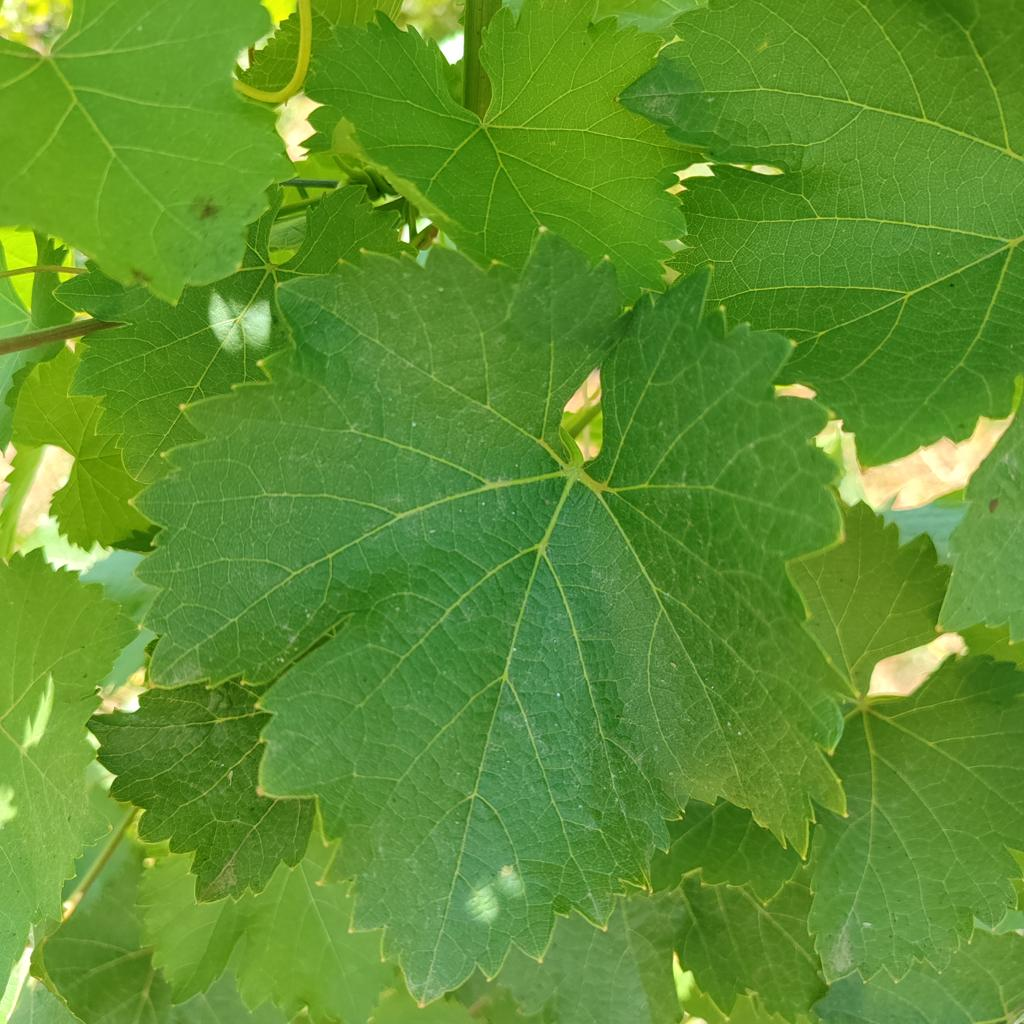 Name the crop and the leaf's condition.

grapevine, healthy
